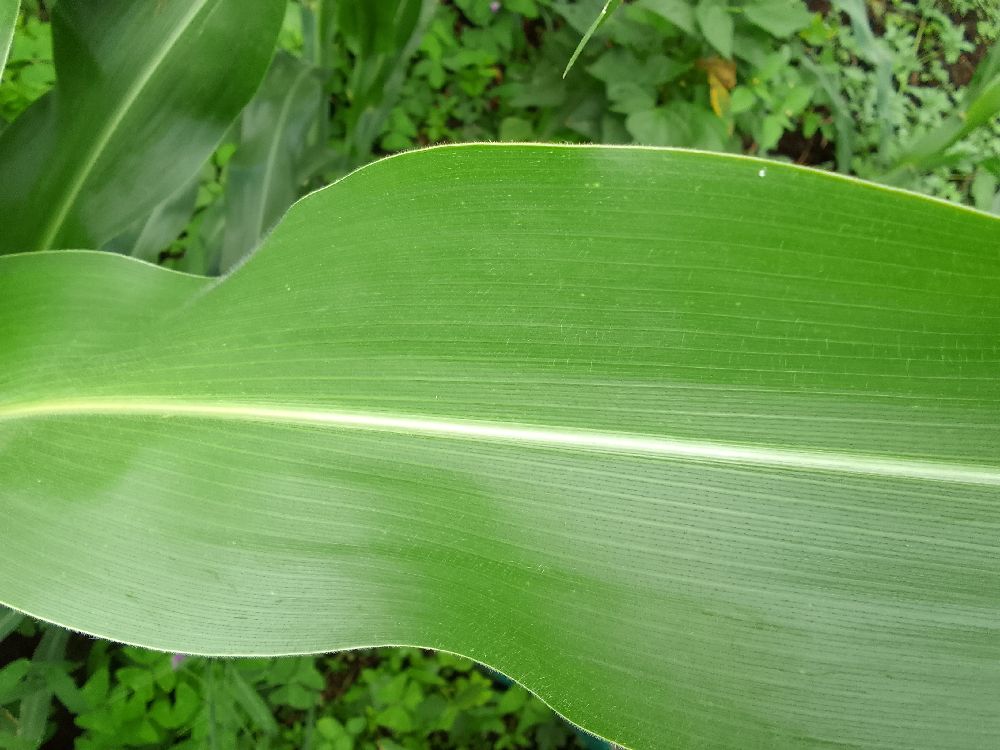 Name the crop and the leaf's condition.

maize, healthy
